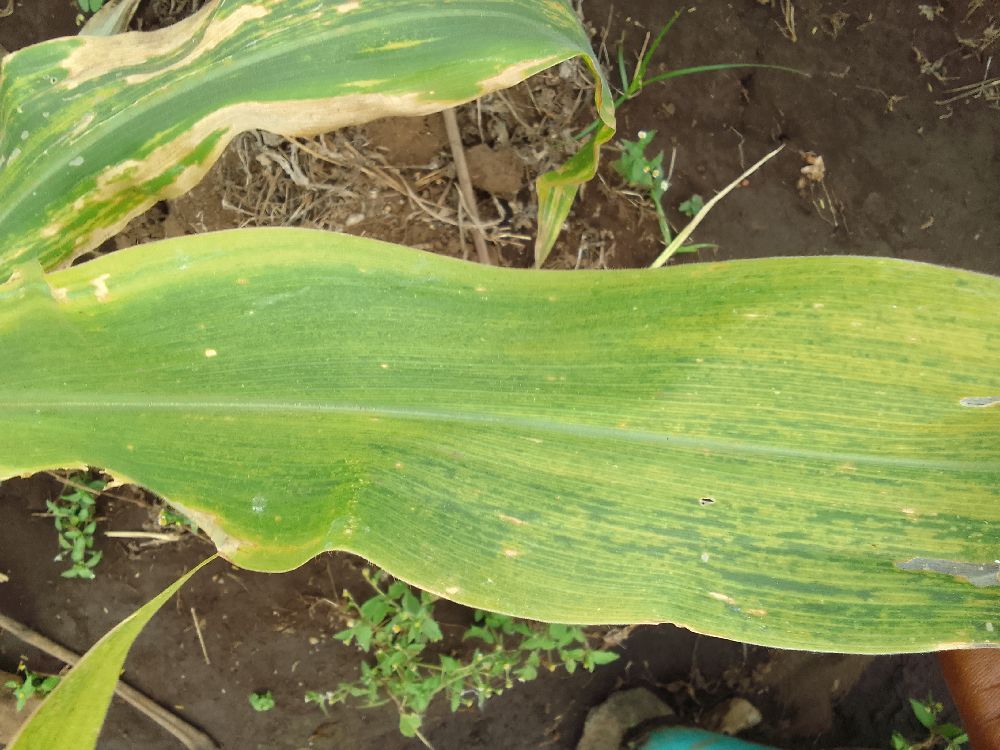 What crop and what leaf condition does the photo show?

maize, maize lethal necrosis
